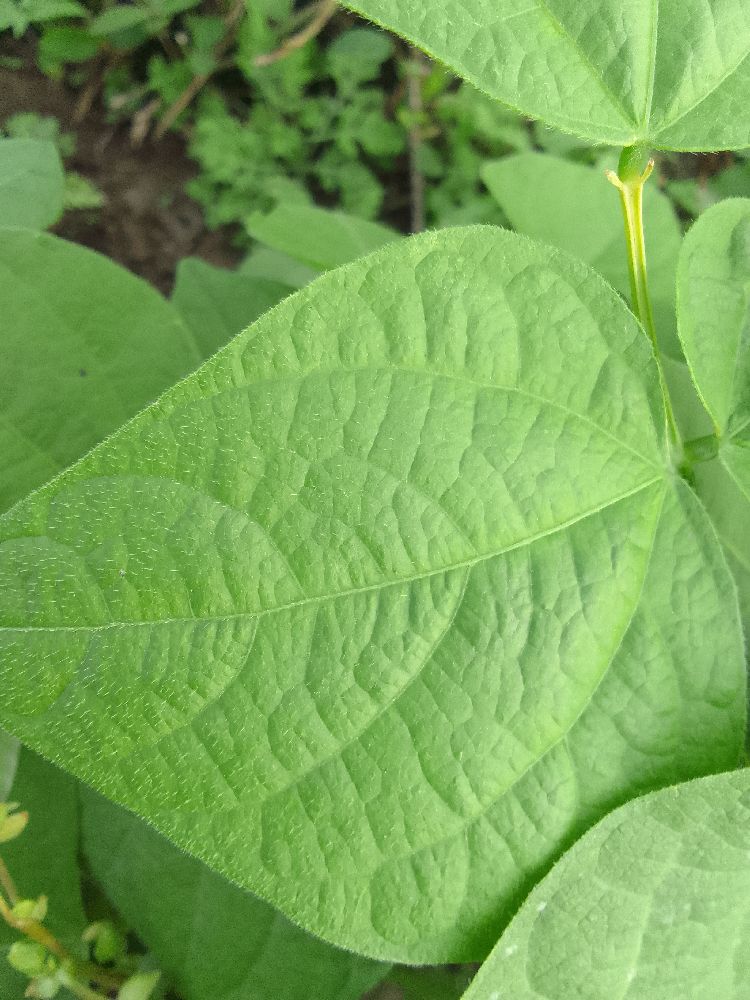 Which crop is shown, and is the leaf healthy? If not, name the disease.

common bean, healthy
